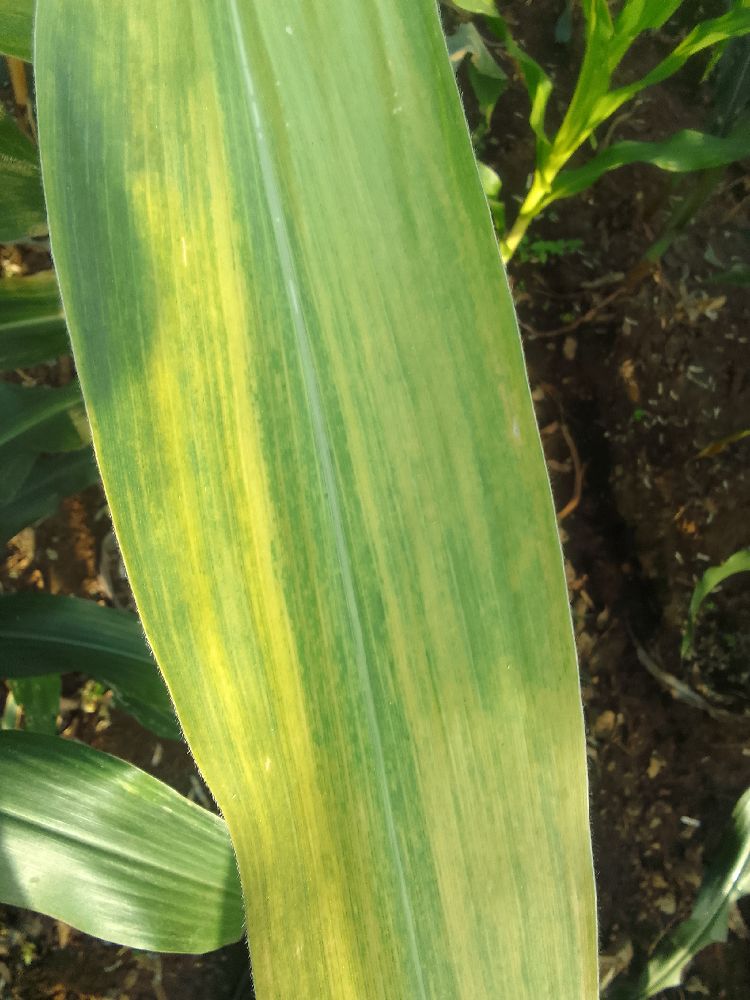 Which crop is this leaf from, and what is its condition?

maize, maize lethal necrosis
